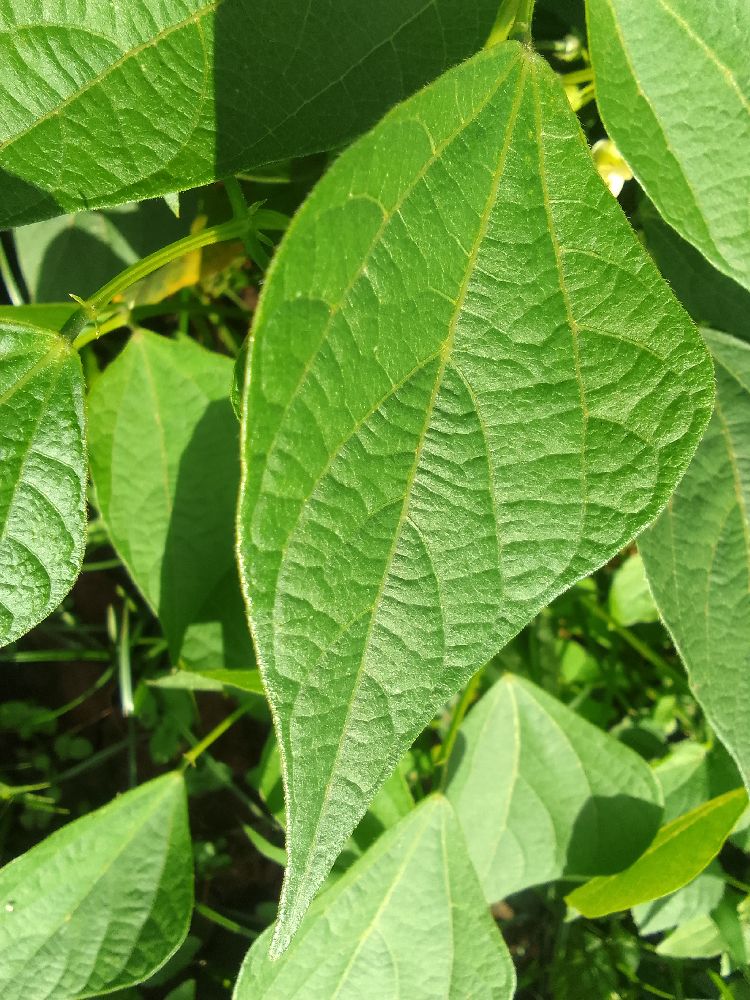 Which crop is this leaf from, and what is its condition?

common bean, healthy
